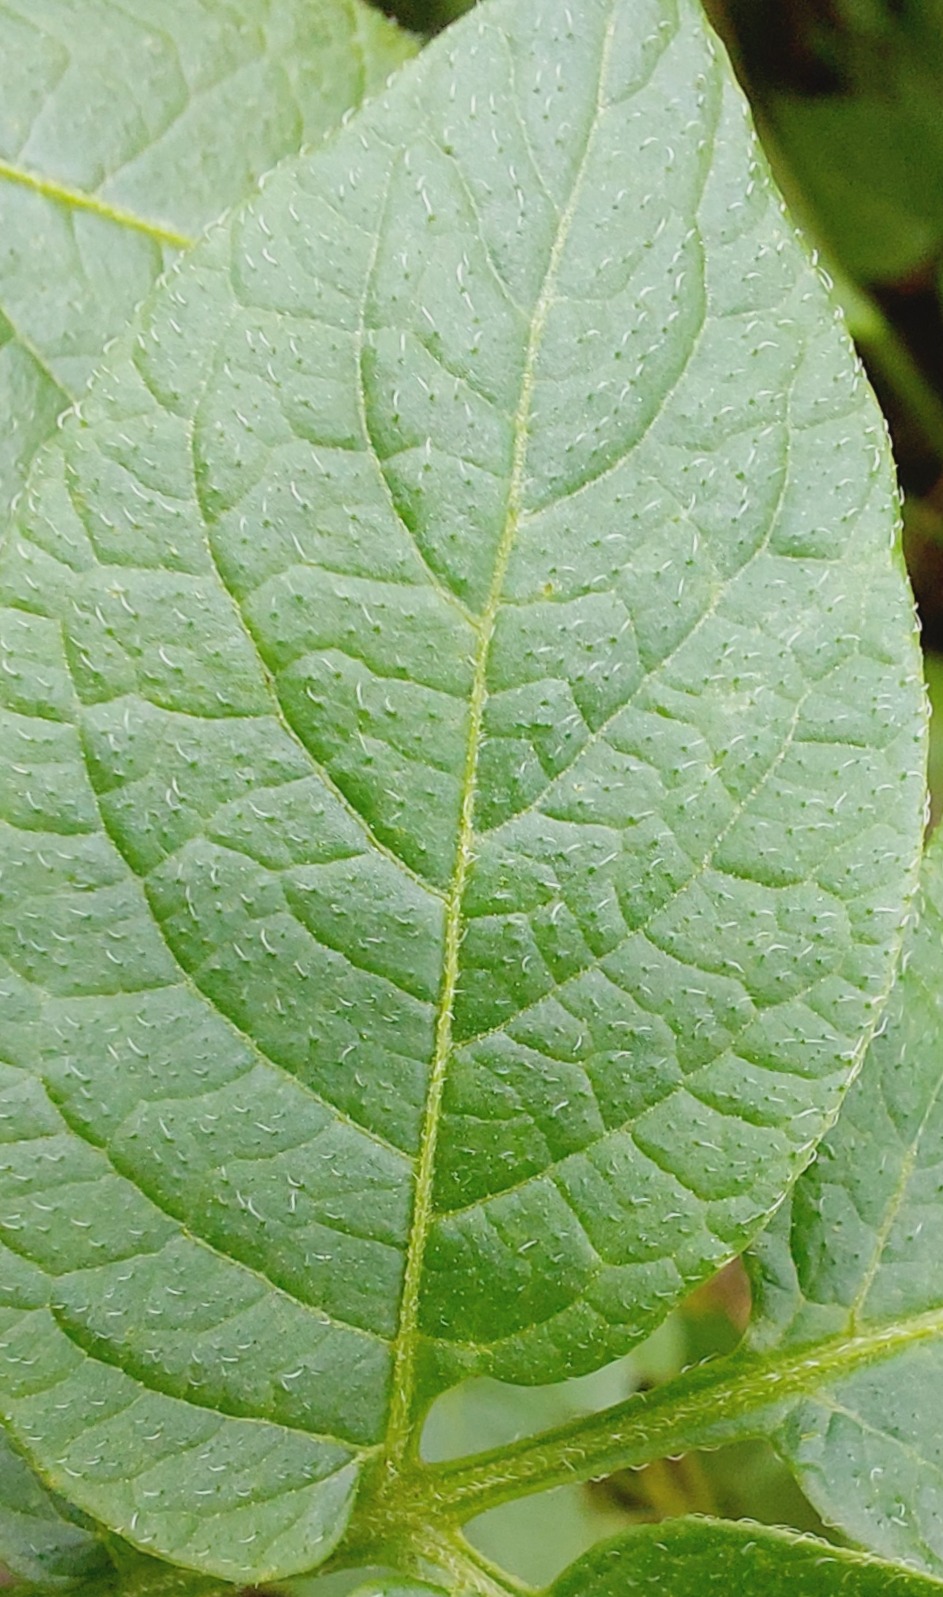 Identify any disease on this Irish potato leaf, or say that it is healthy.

healthy
